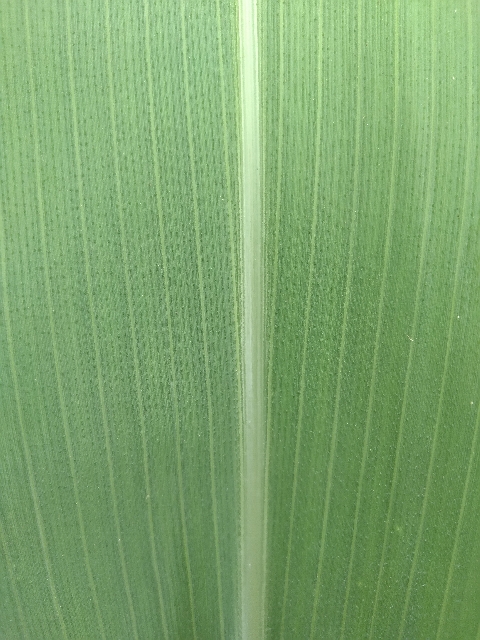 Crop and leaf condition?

maize, healthy
